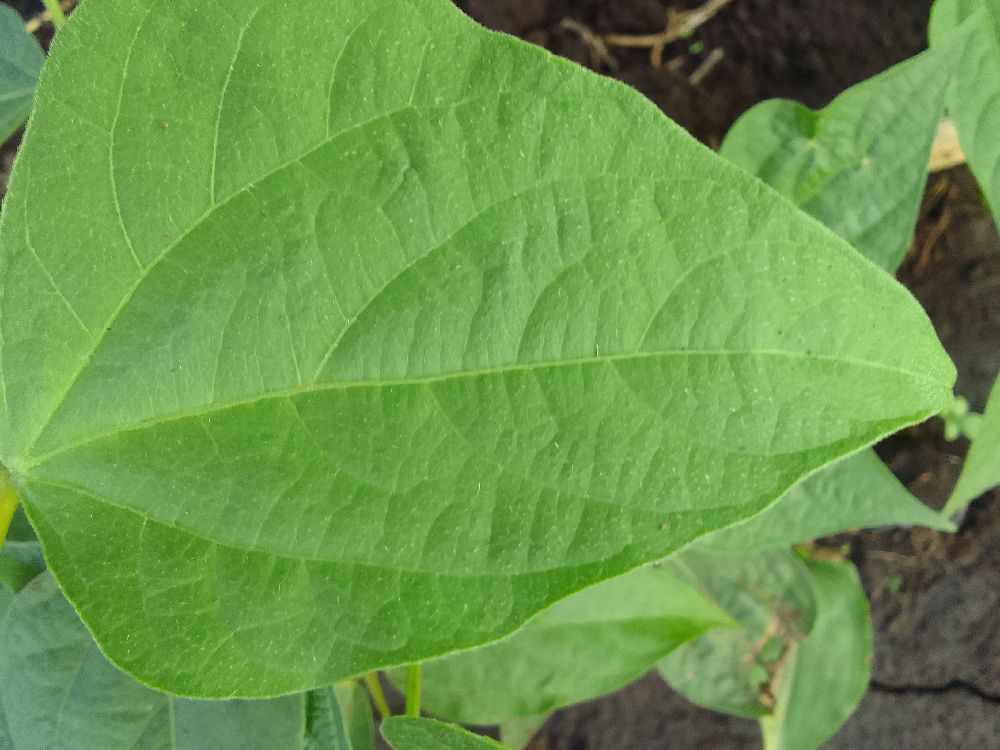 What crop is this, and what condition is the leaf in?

common bean, healthy
